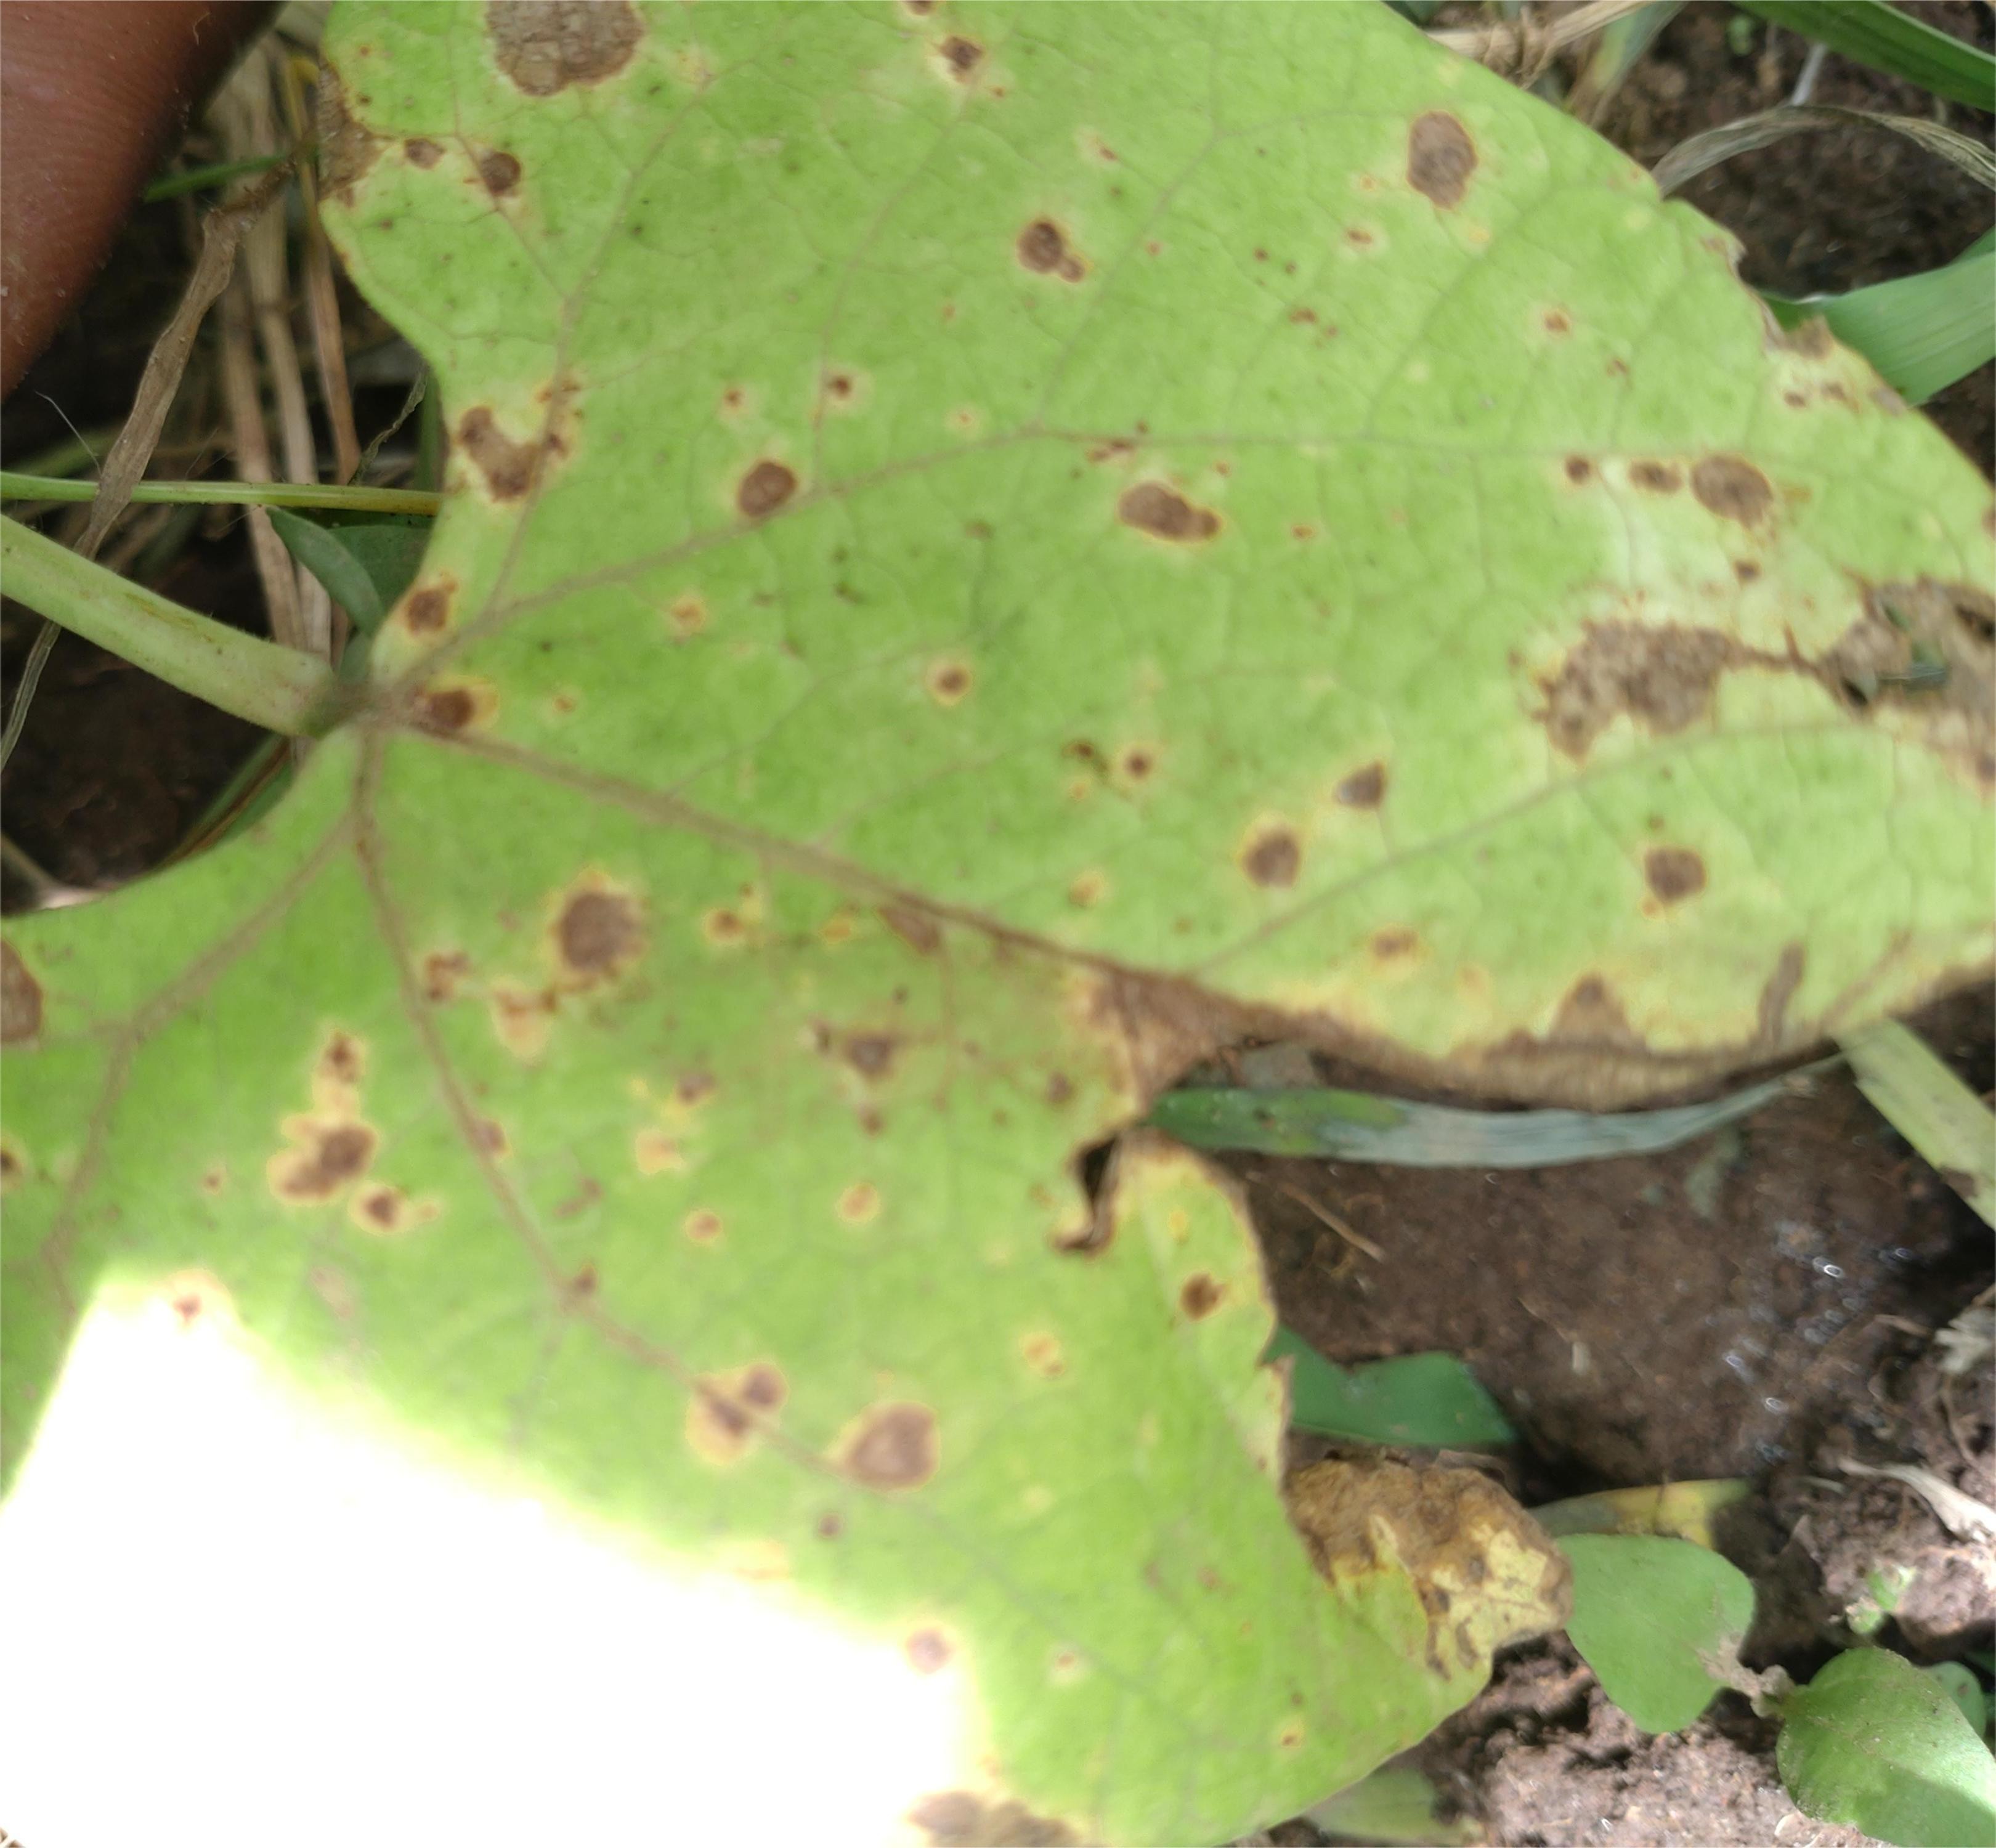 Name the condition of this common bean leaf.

rust
